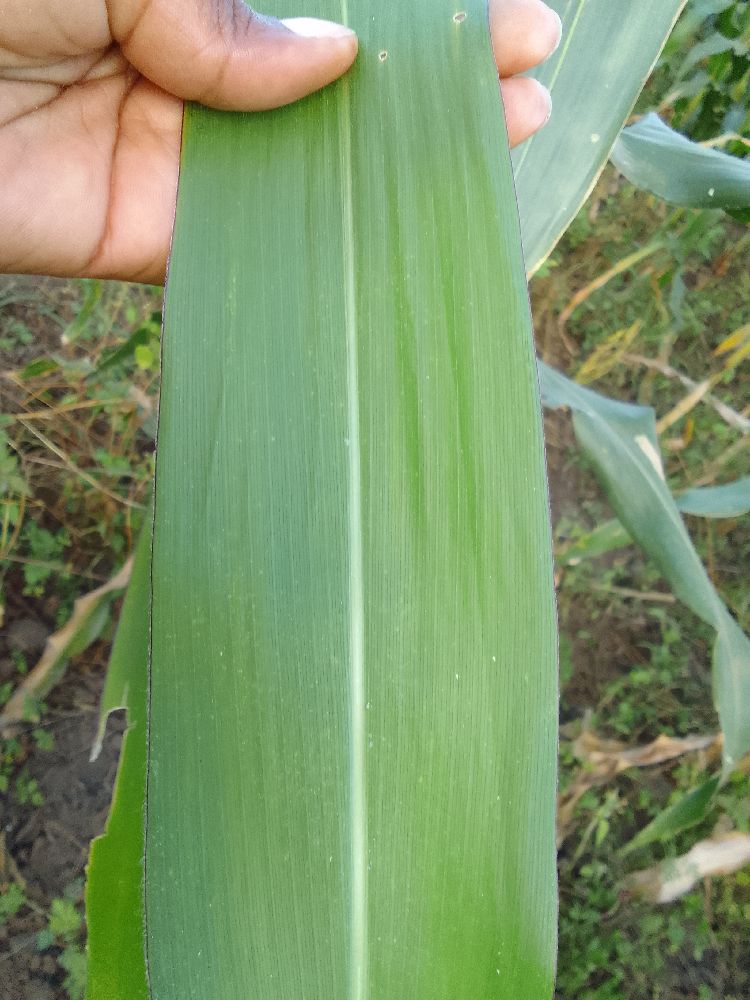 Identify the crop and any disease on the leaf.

maize, healthy
